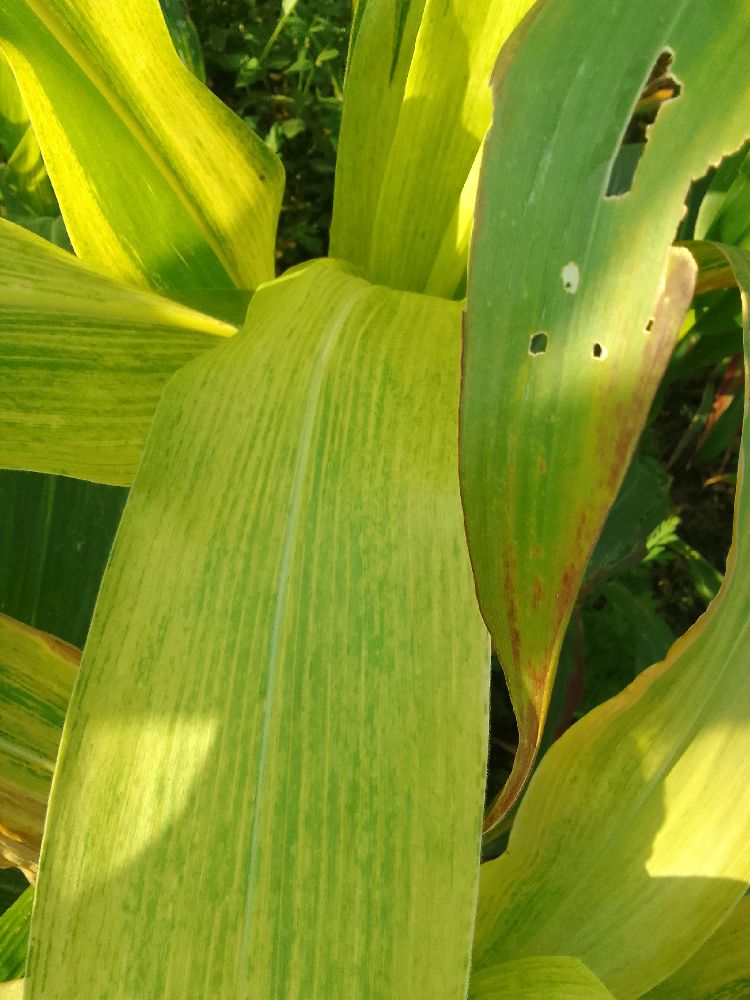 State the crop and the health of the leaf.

maize, maize lethal necrosis
